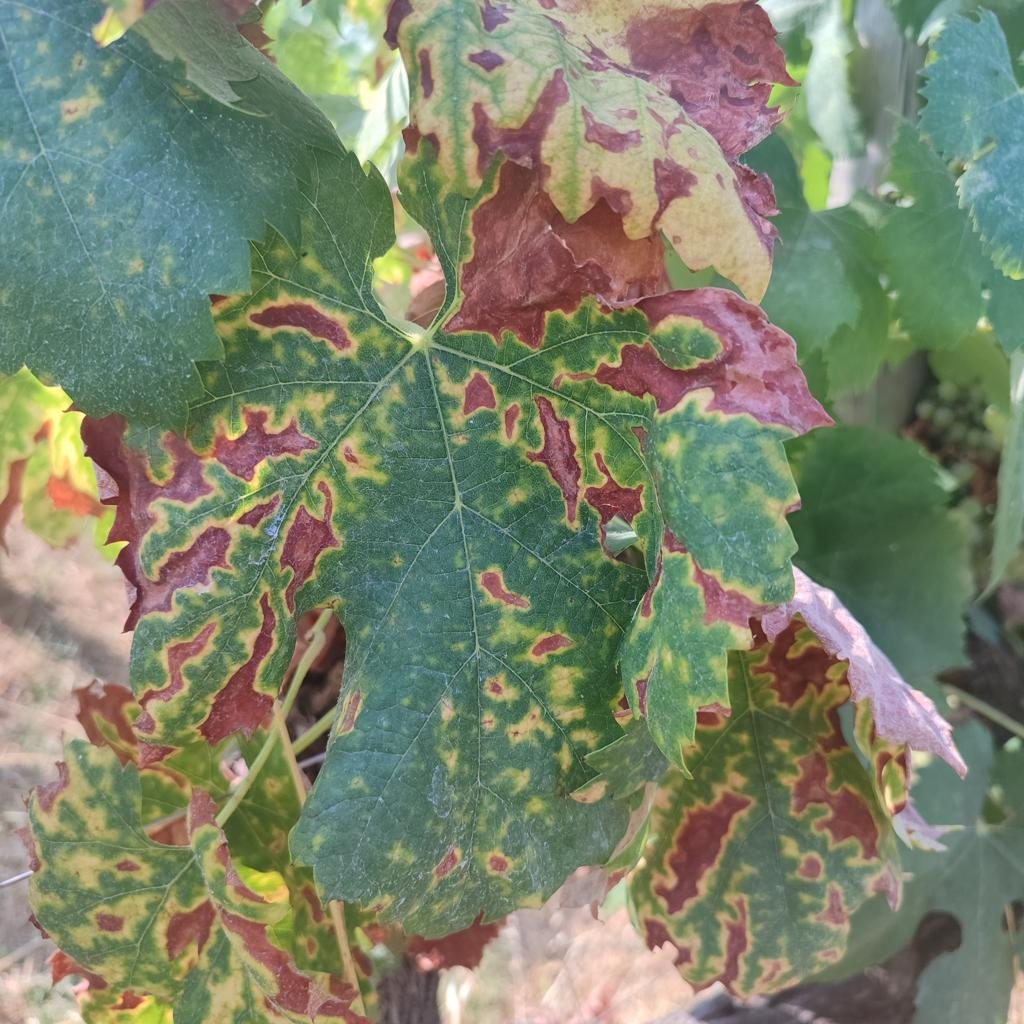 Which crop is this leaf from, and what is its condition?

grapevine, esca complex
